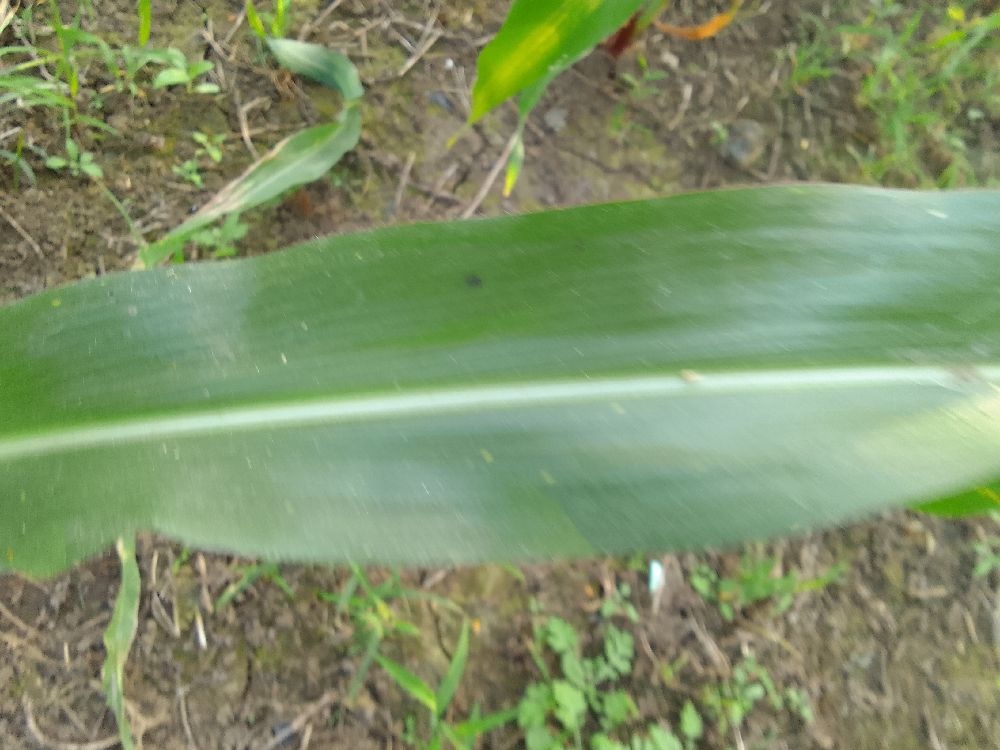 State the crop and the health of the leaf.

maize, healthy
